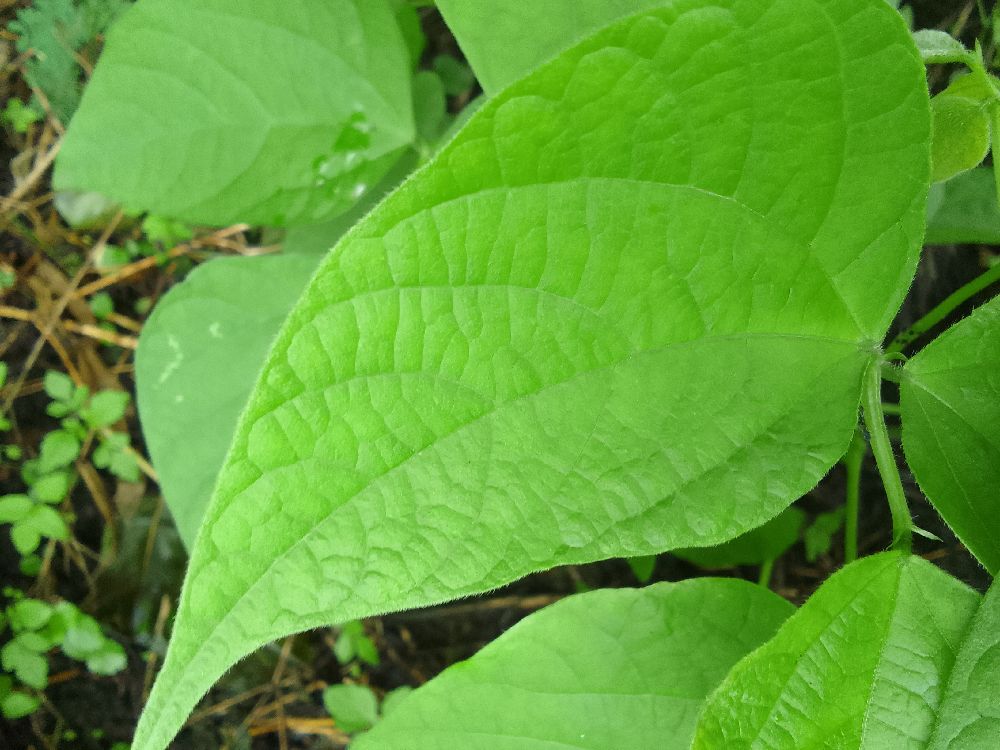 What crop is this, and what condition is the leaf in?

common bean, healthy
